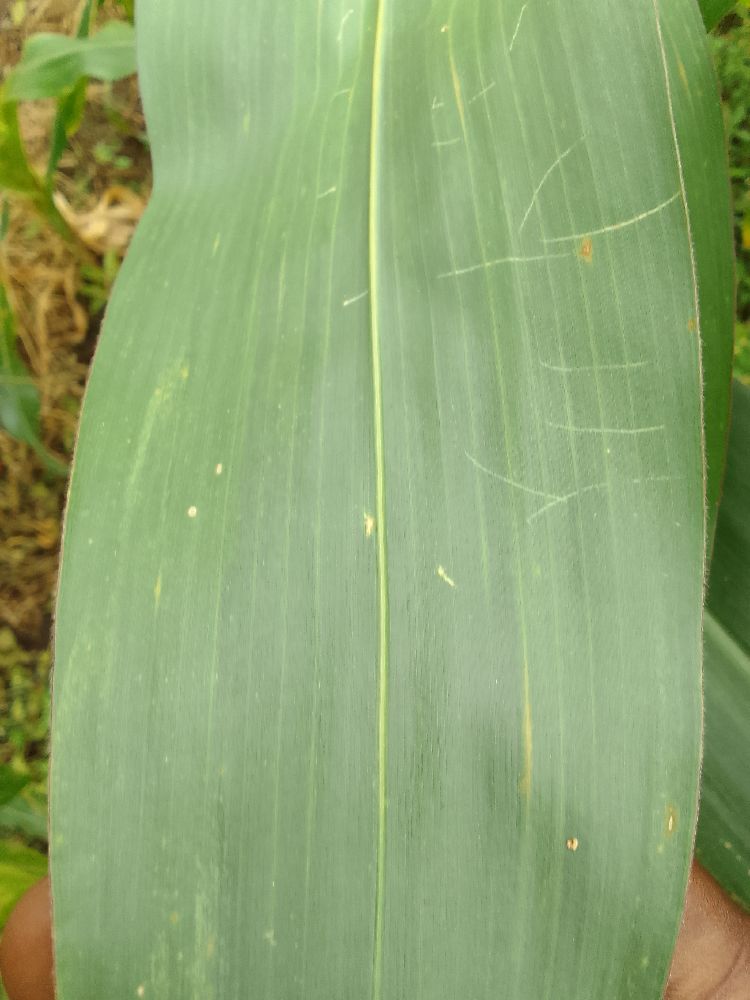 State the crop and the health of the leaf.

maize, healthy
